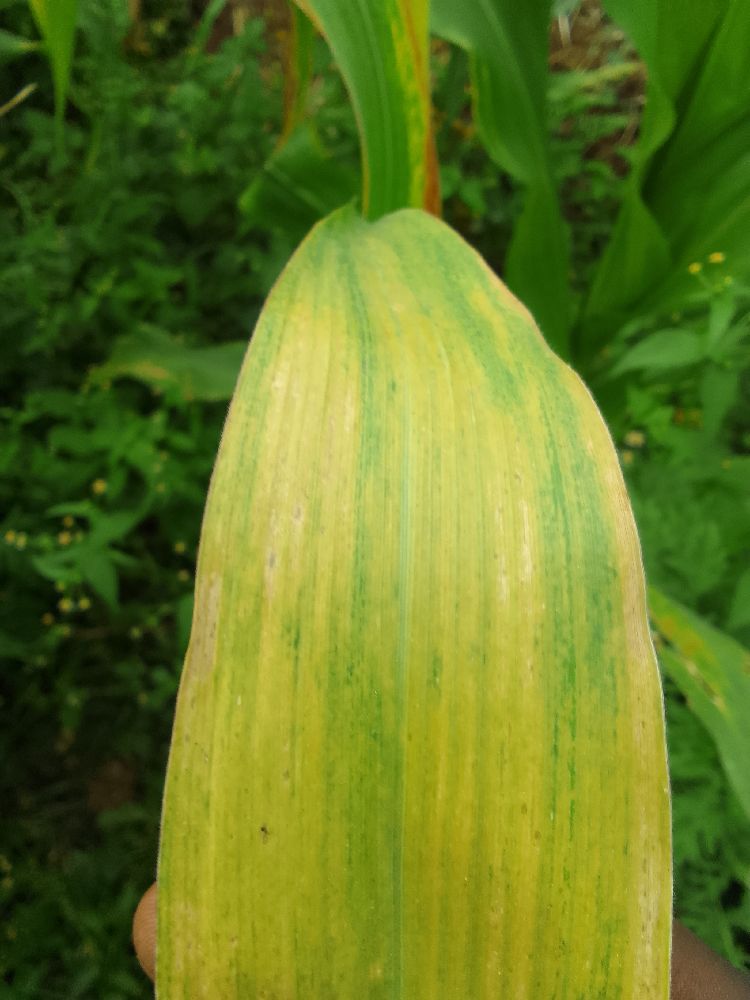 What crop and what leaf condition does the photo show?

maize, maize lethal necrosis
